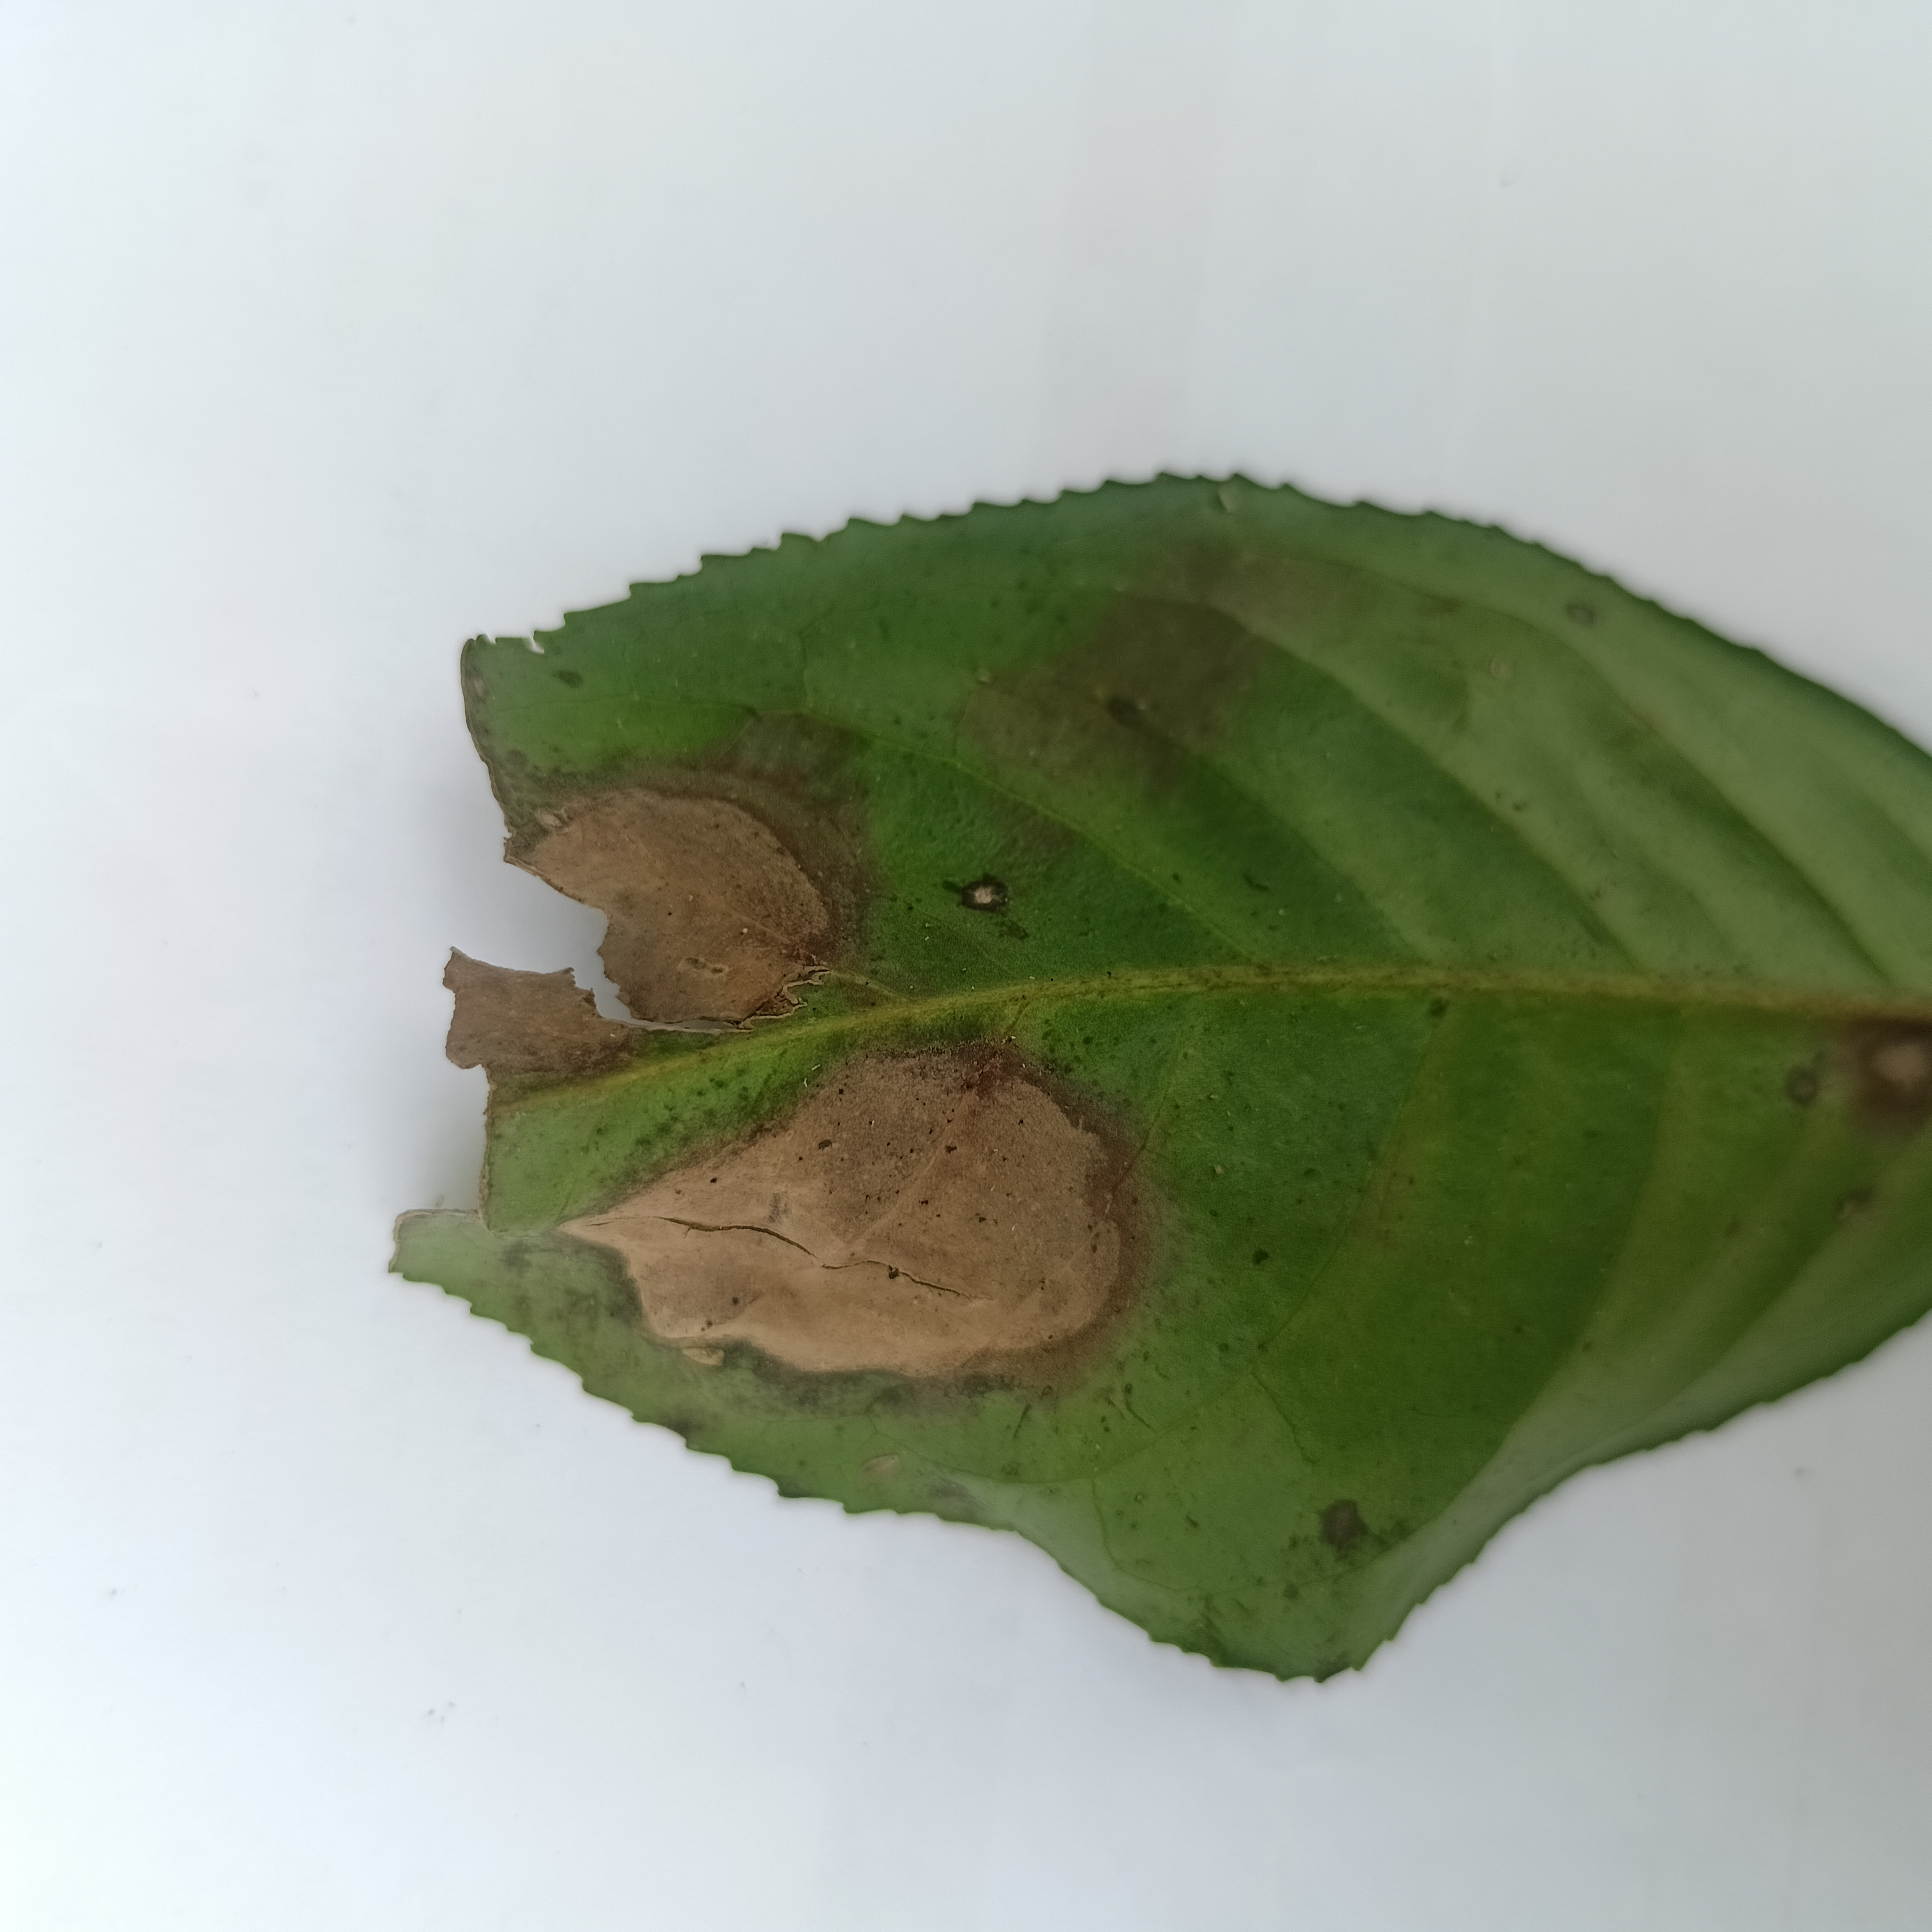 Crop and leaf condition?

tea, brown blight
